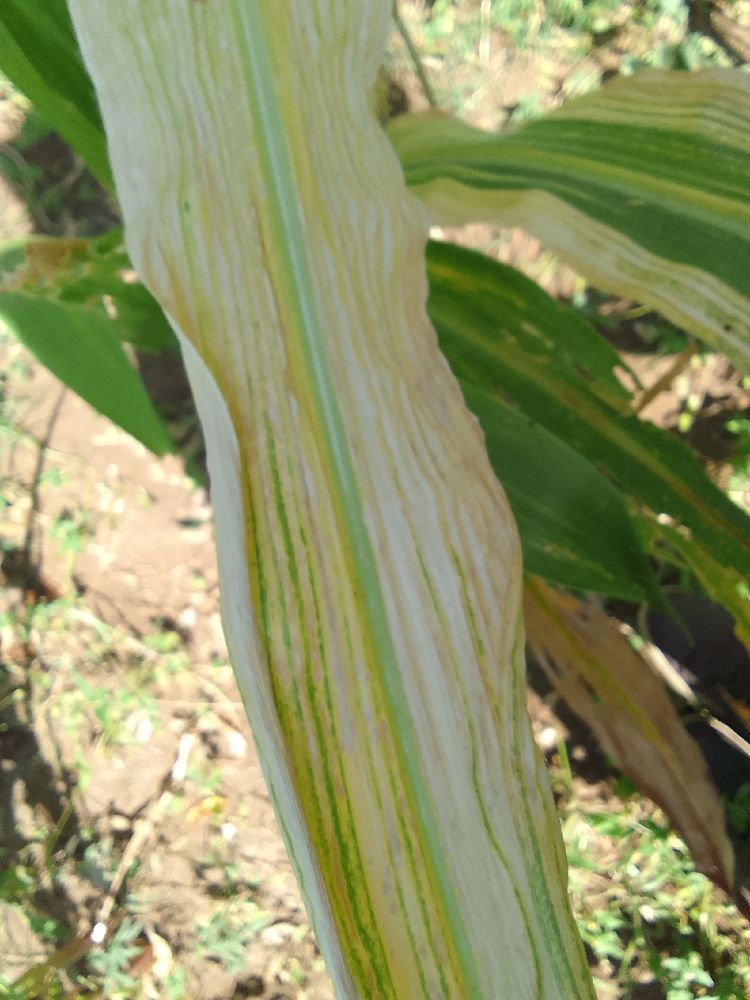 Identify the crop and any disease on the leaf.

maize, maize lethal necrosis
